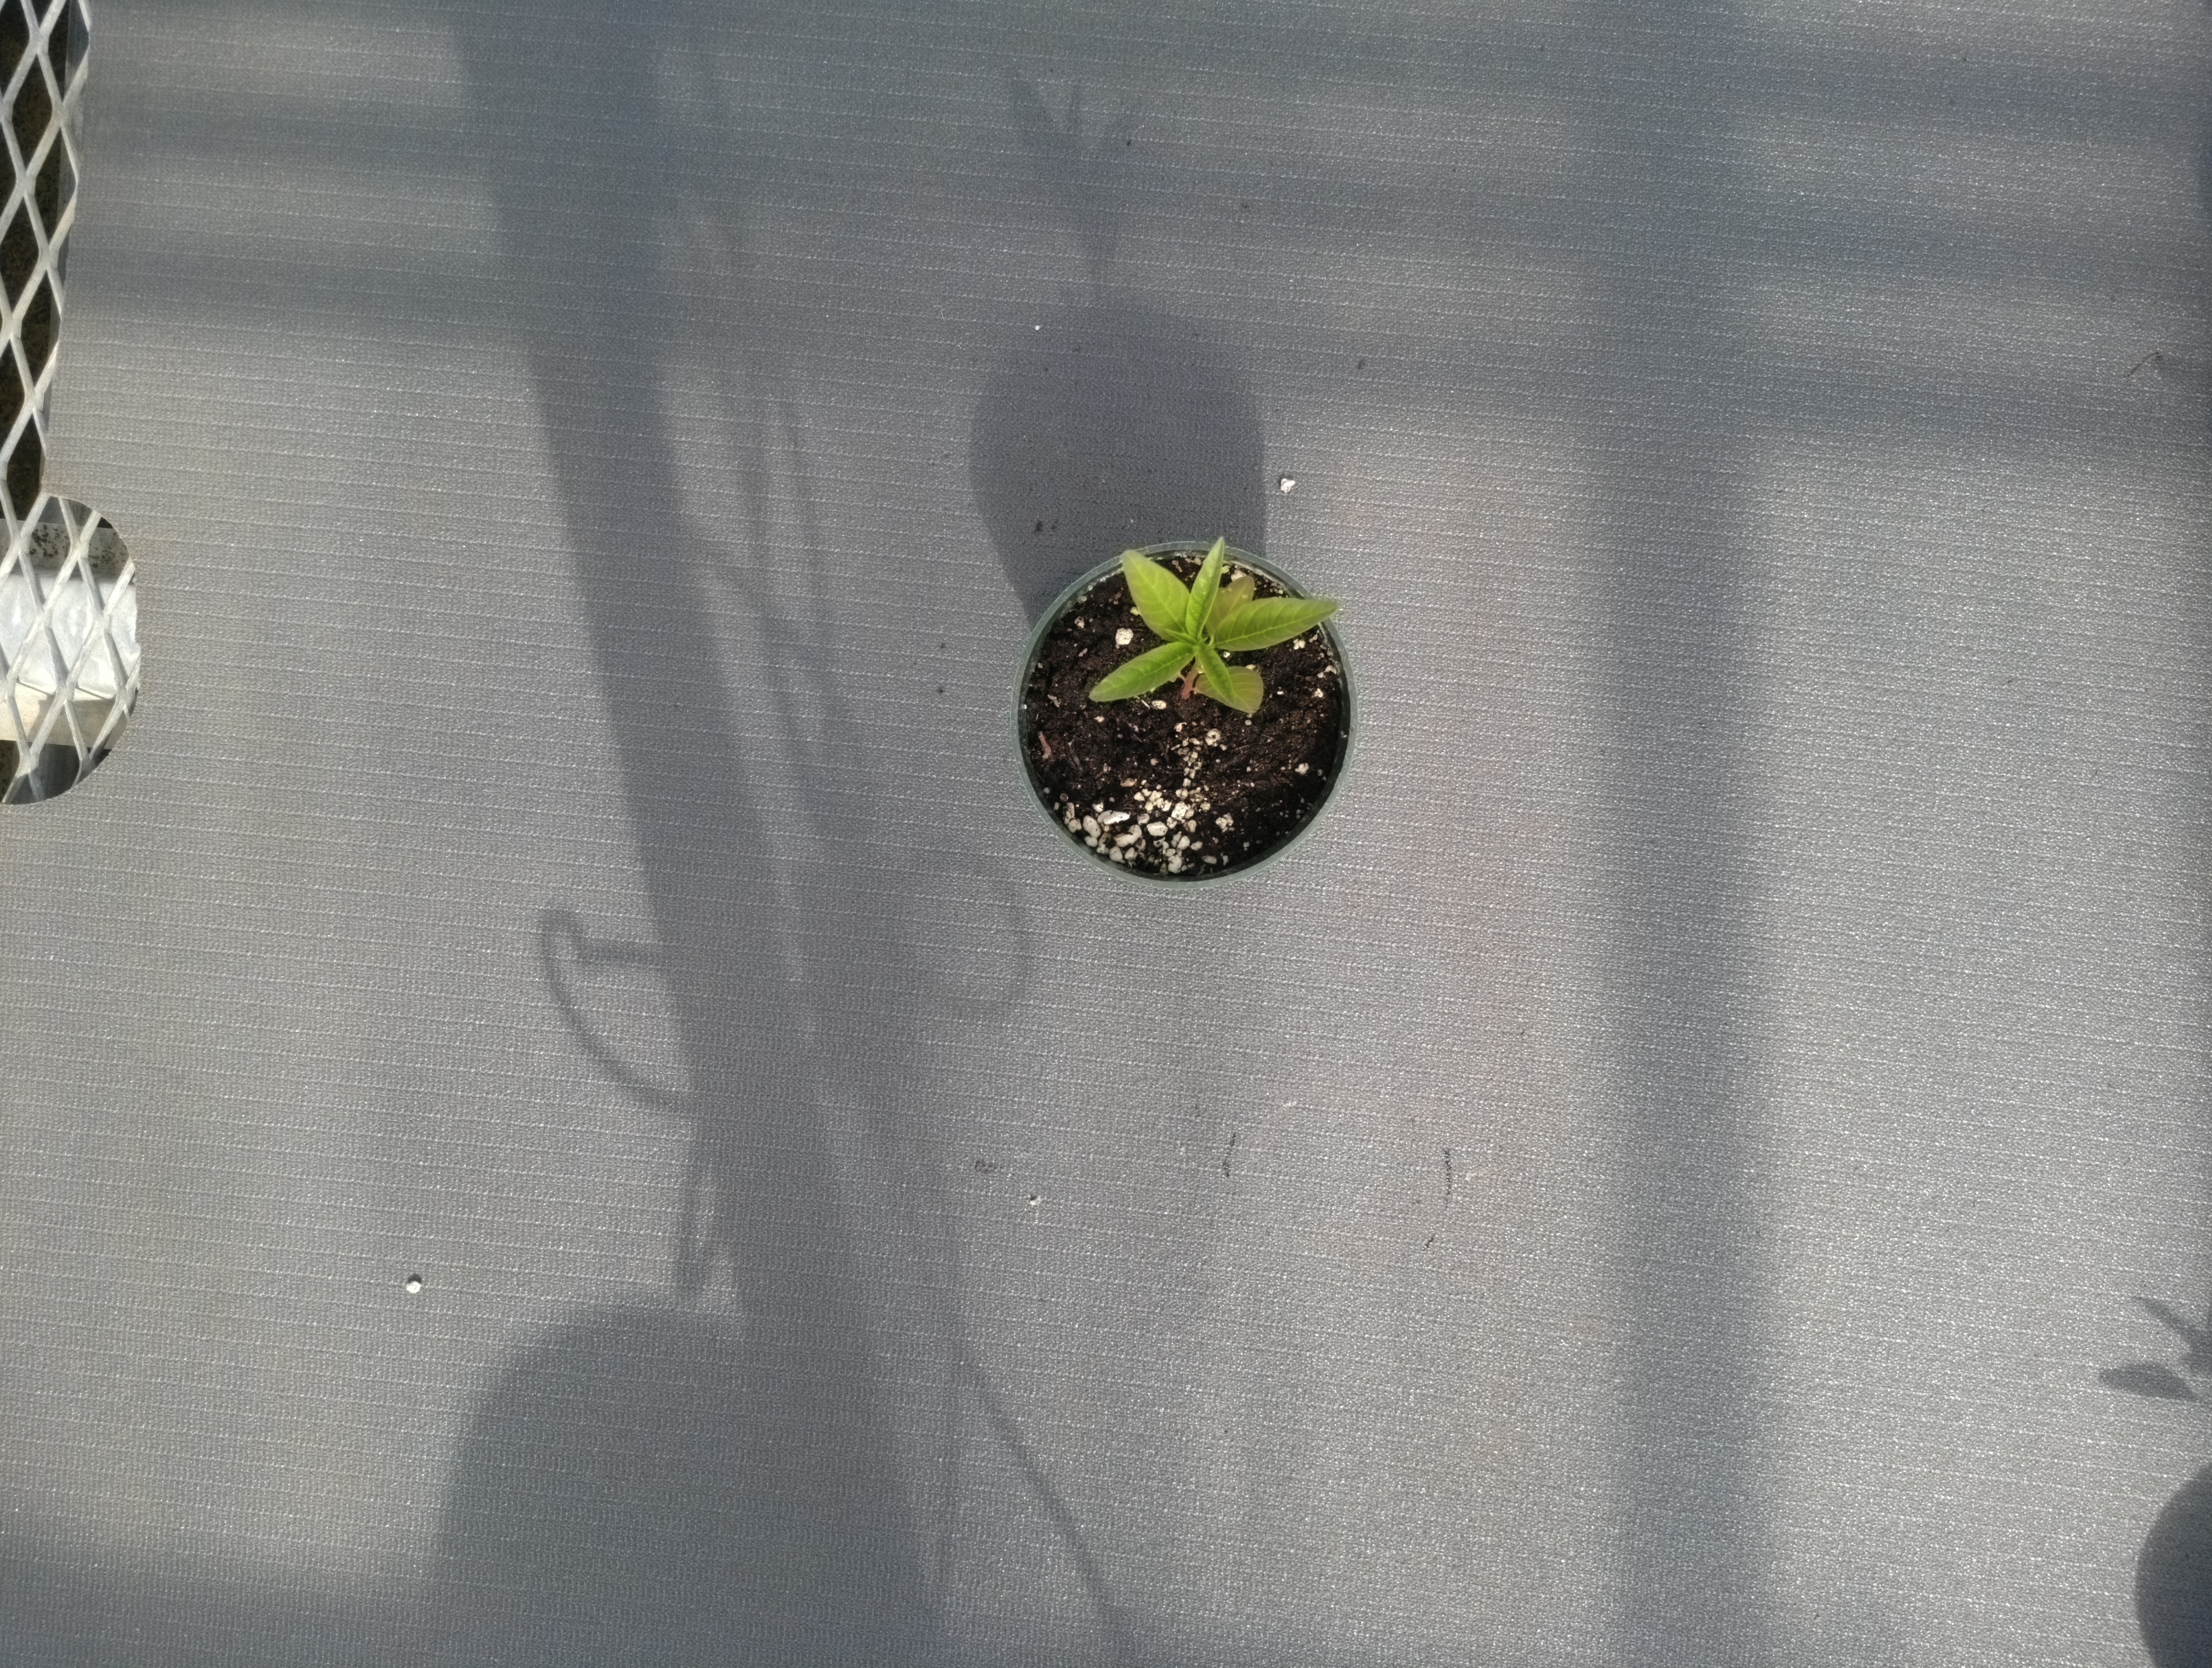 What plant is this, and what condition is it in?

waterhemp, healthy untreated
